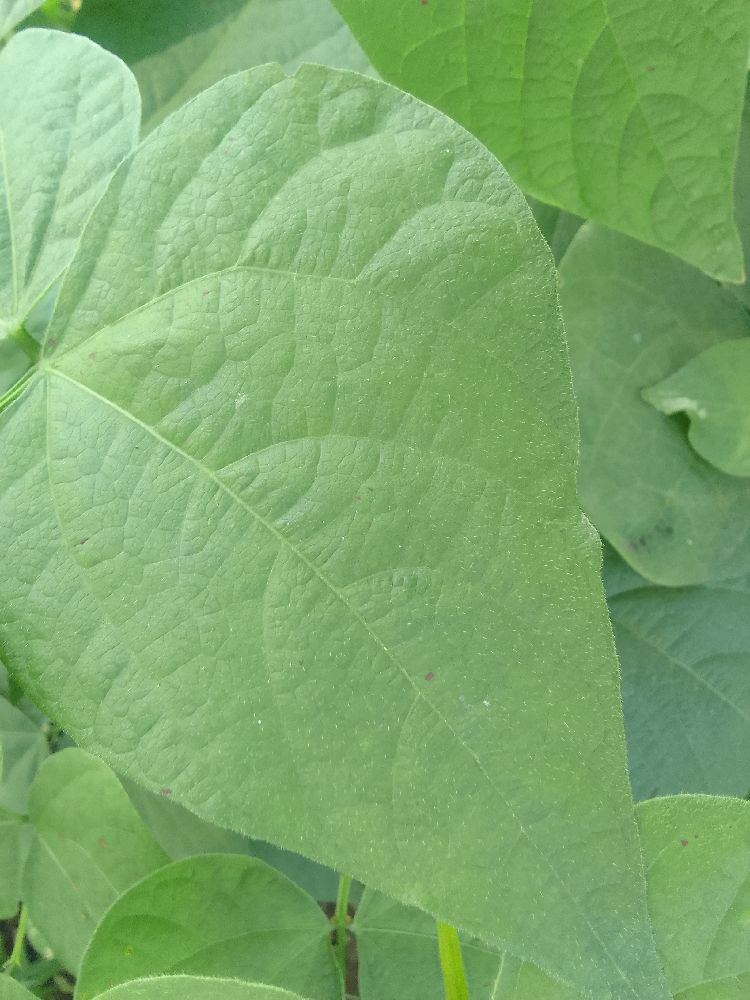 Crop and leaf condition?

common bean, healthy
